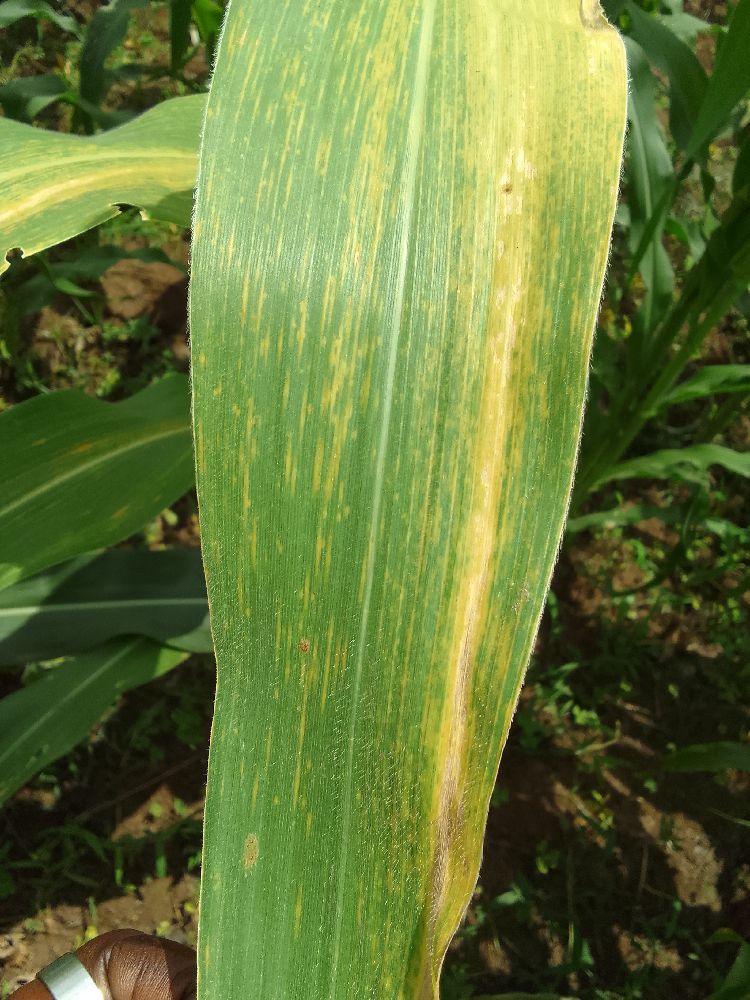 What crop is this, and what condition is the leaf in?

maize, maize lethal necrosis
